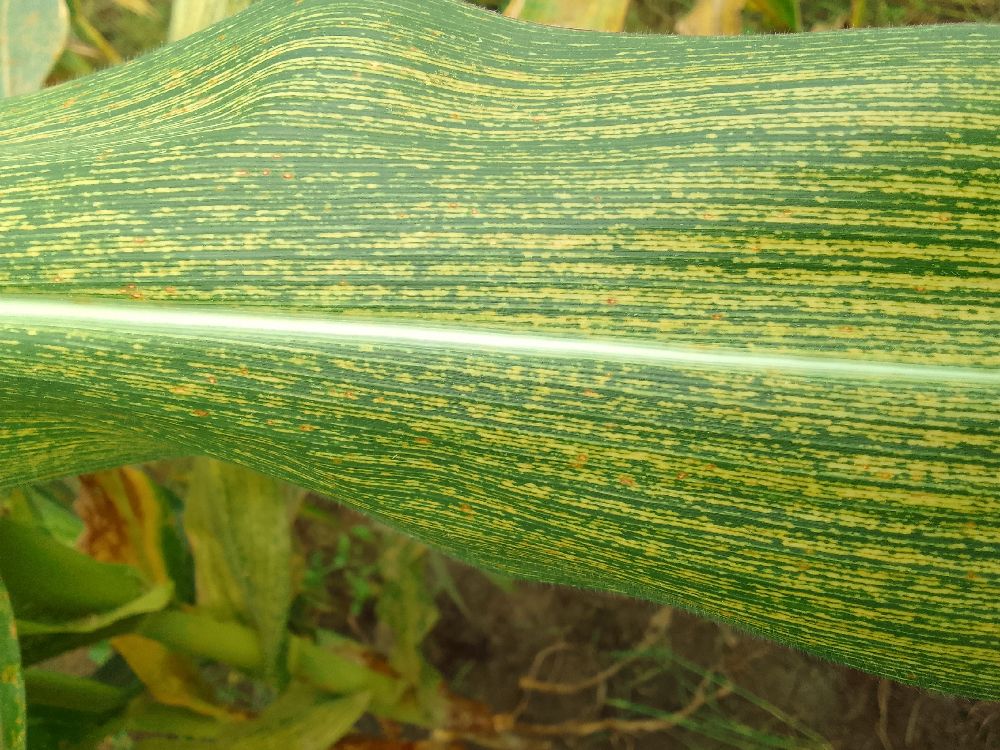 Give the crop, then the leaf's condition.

maize, maize streak virus
